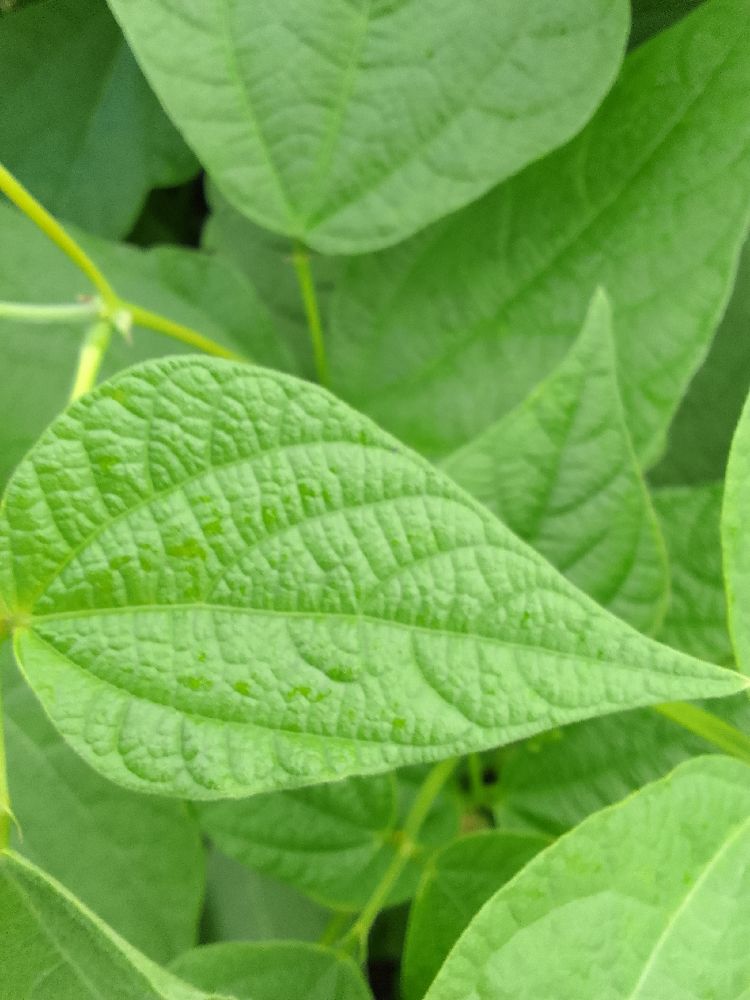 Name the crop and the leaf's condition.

common bean, healthy
